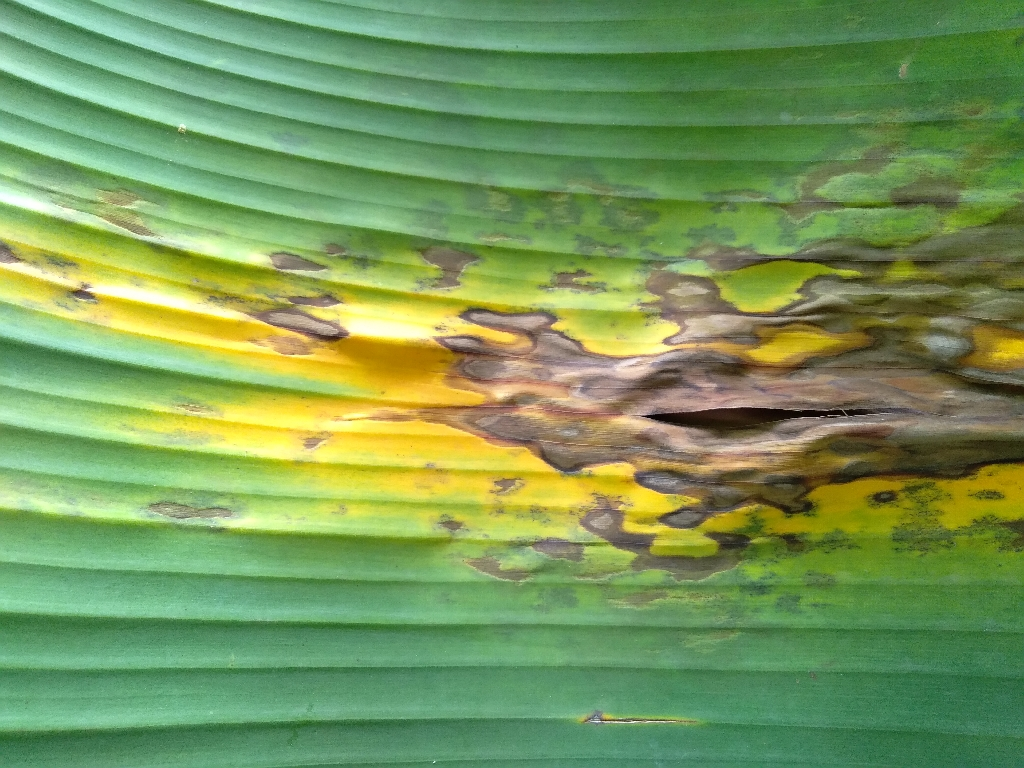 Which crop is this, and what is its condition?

banana, black sigatoka
